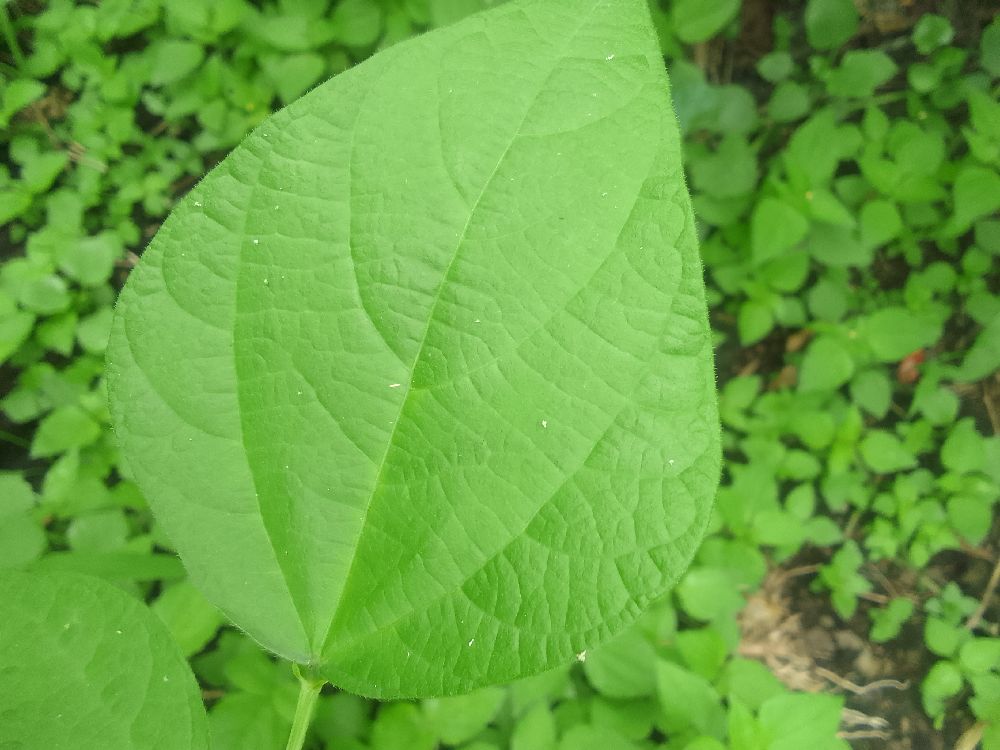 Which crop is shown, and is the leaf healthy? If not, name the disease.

common bean, healthy
